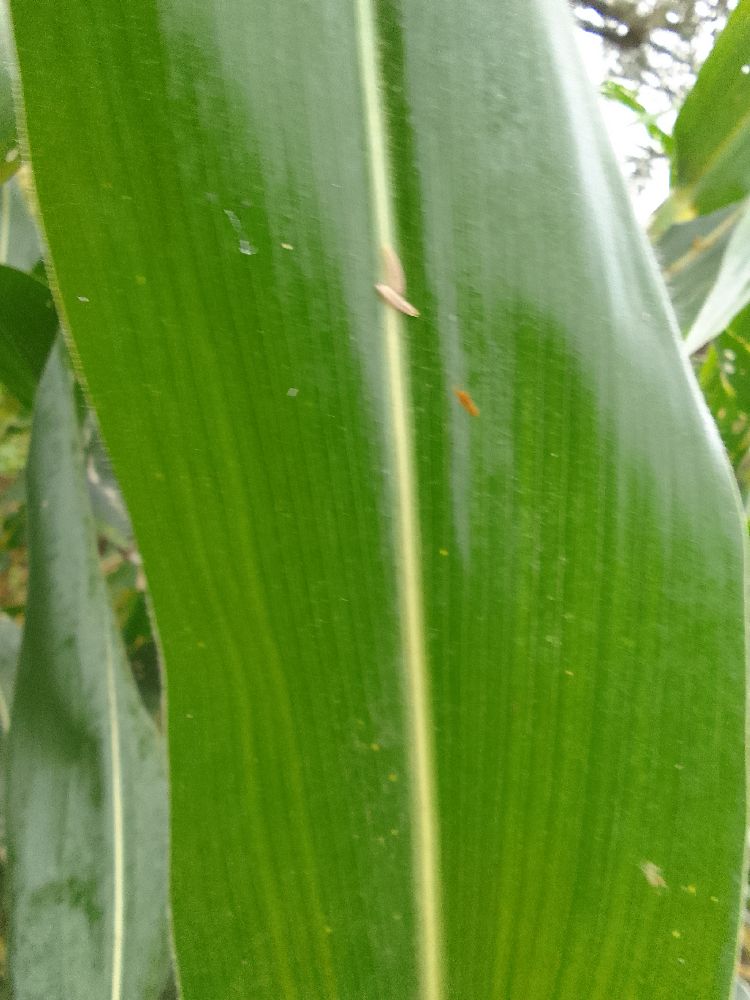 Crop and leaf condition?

maize, healthy
